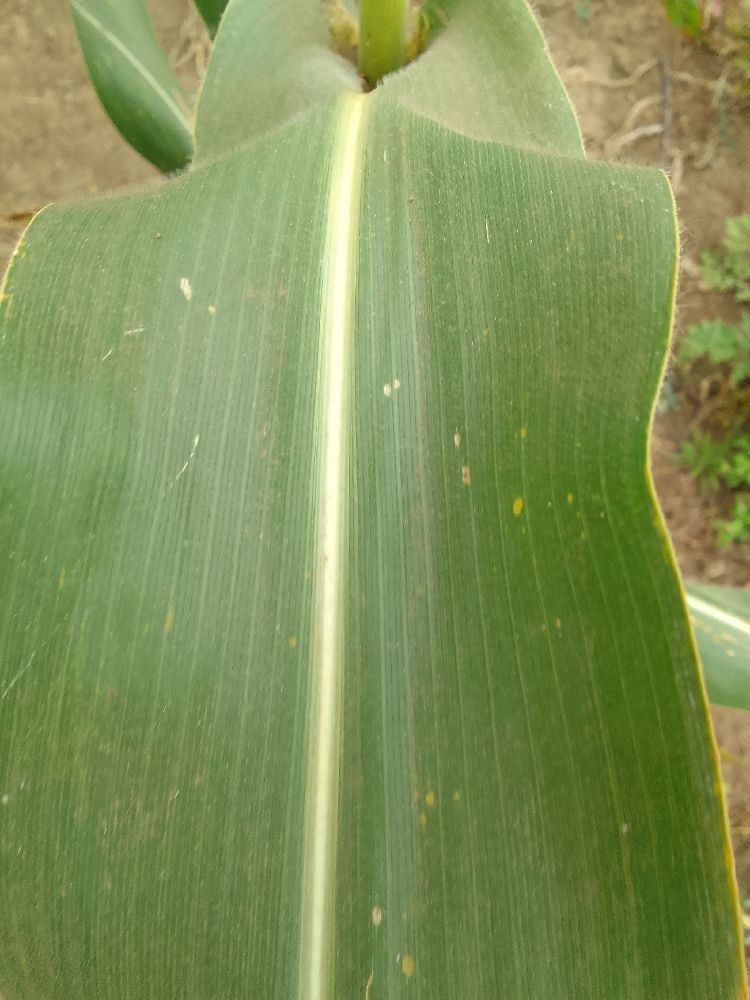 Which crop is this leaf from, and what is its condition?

maize, healthy
